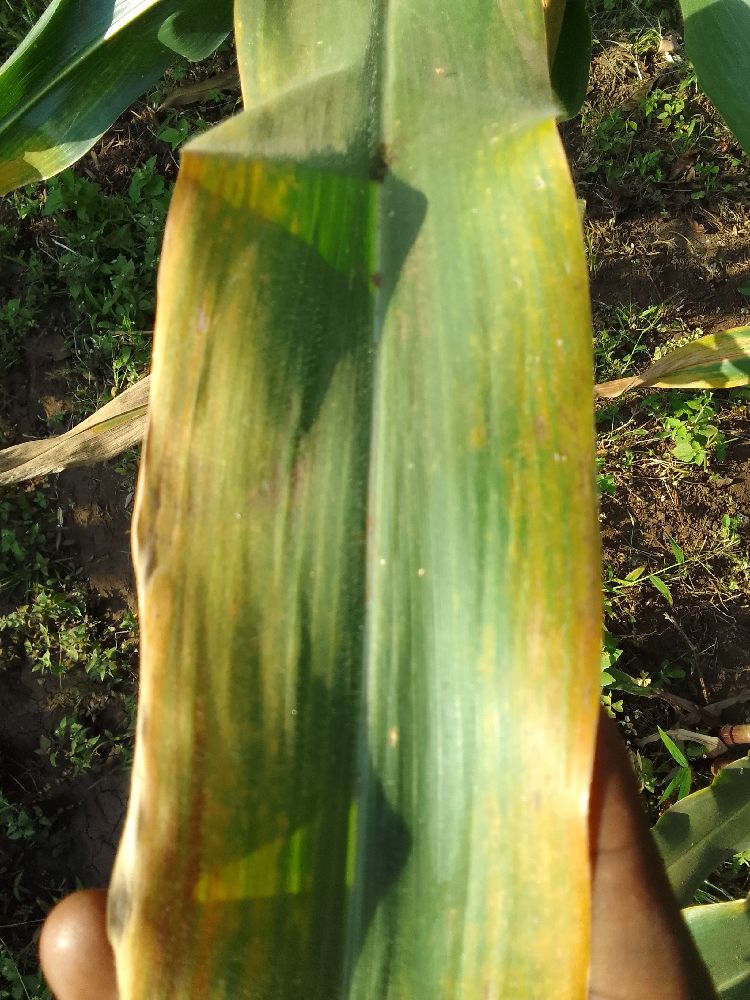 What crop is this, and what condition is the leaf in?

maize, maize lethal necrosis
